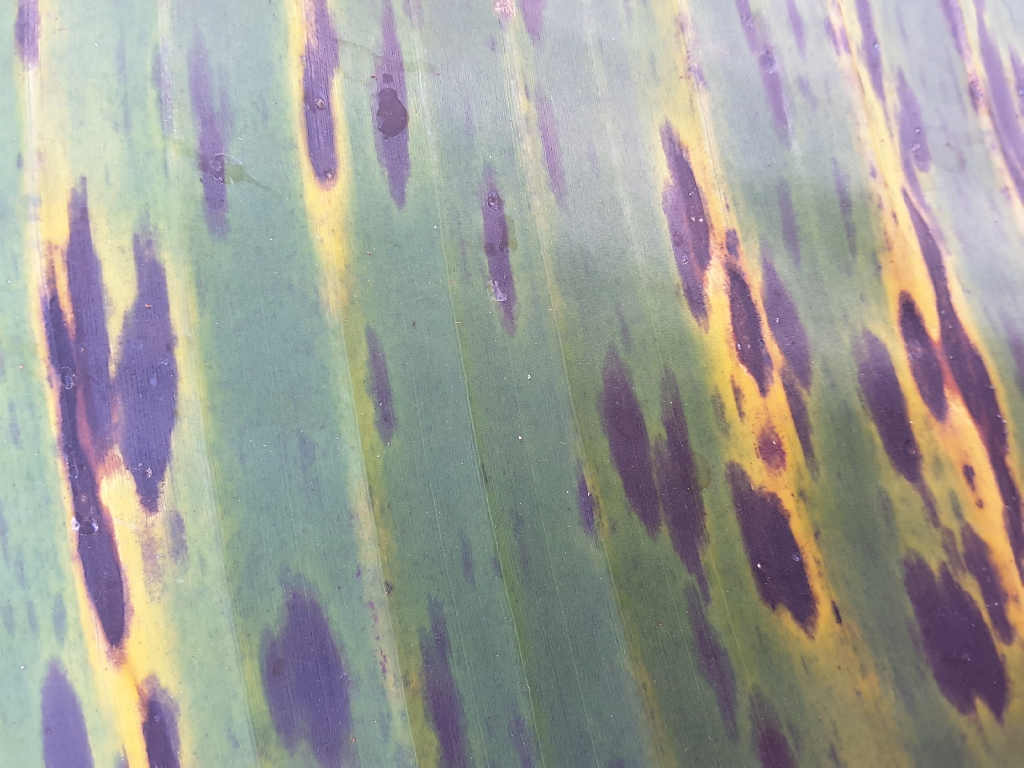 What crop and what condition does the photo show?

banana, black sigatoka
